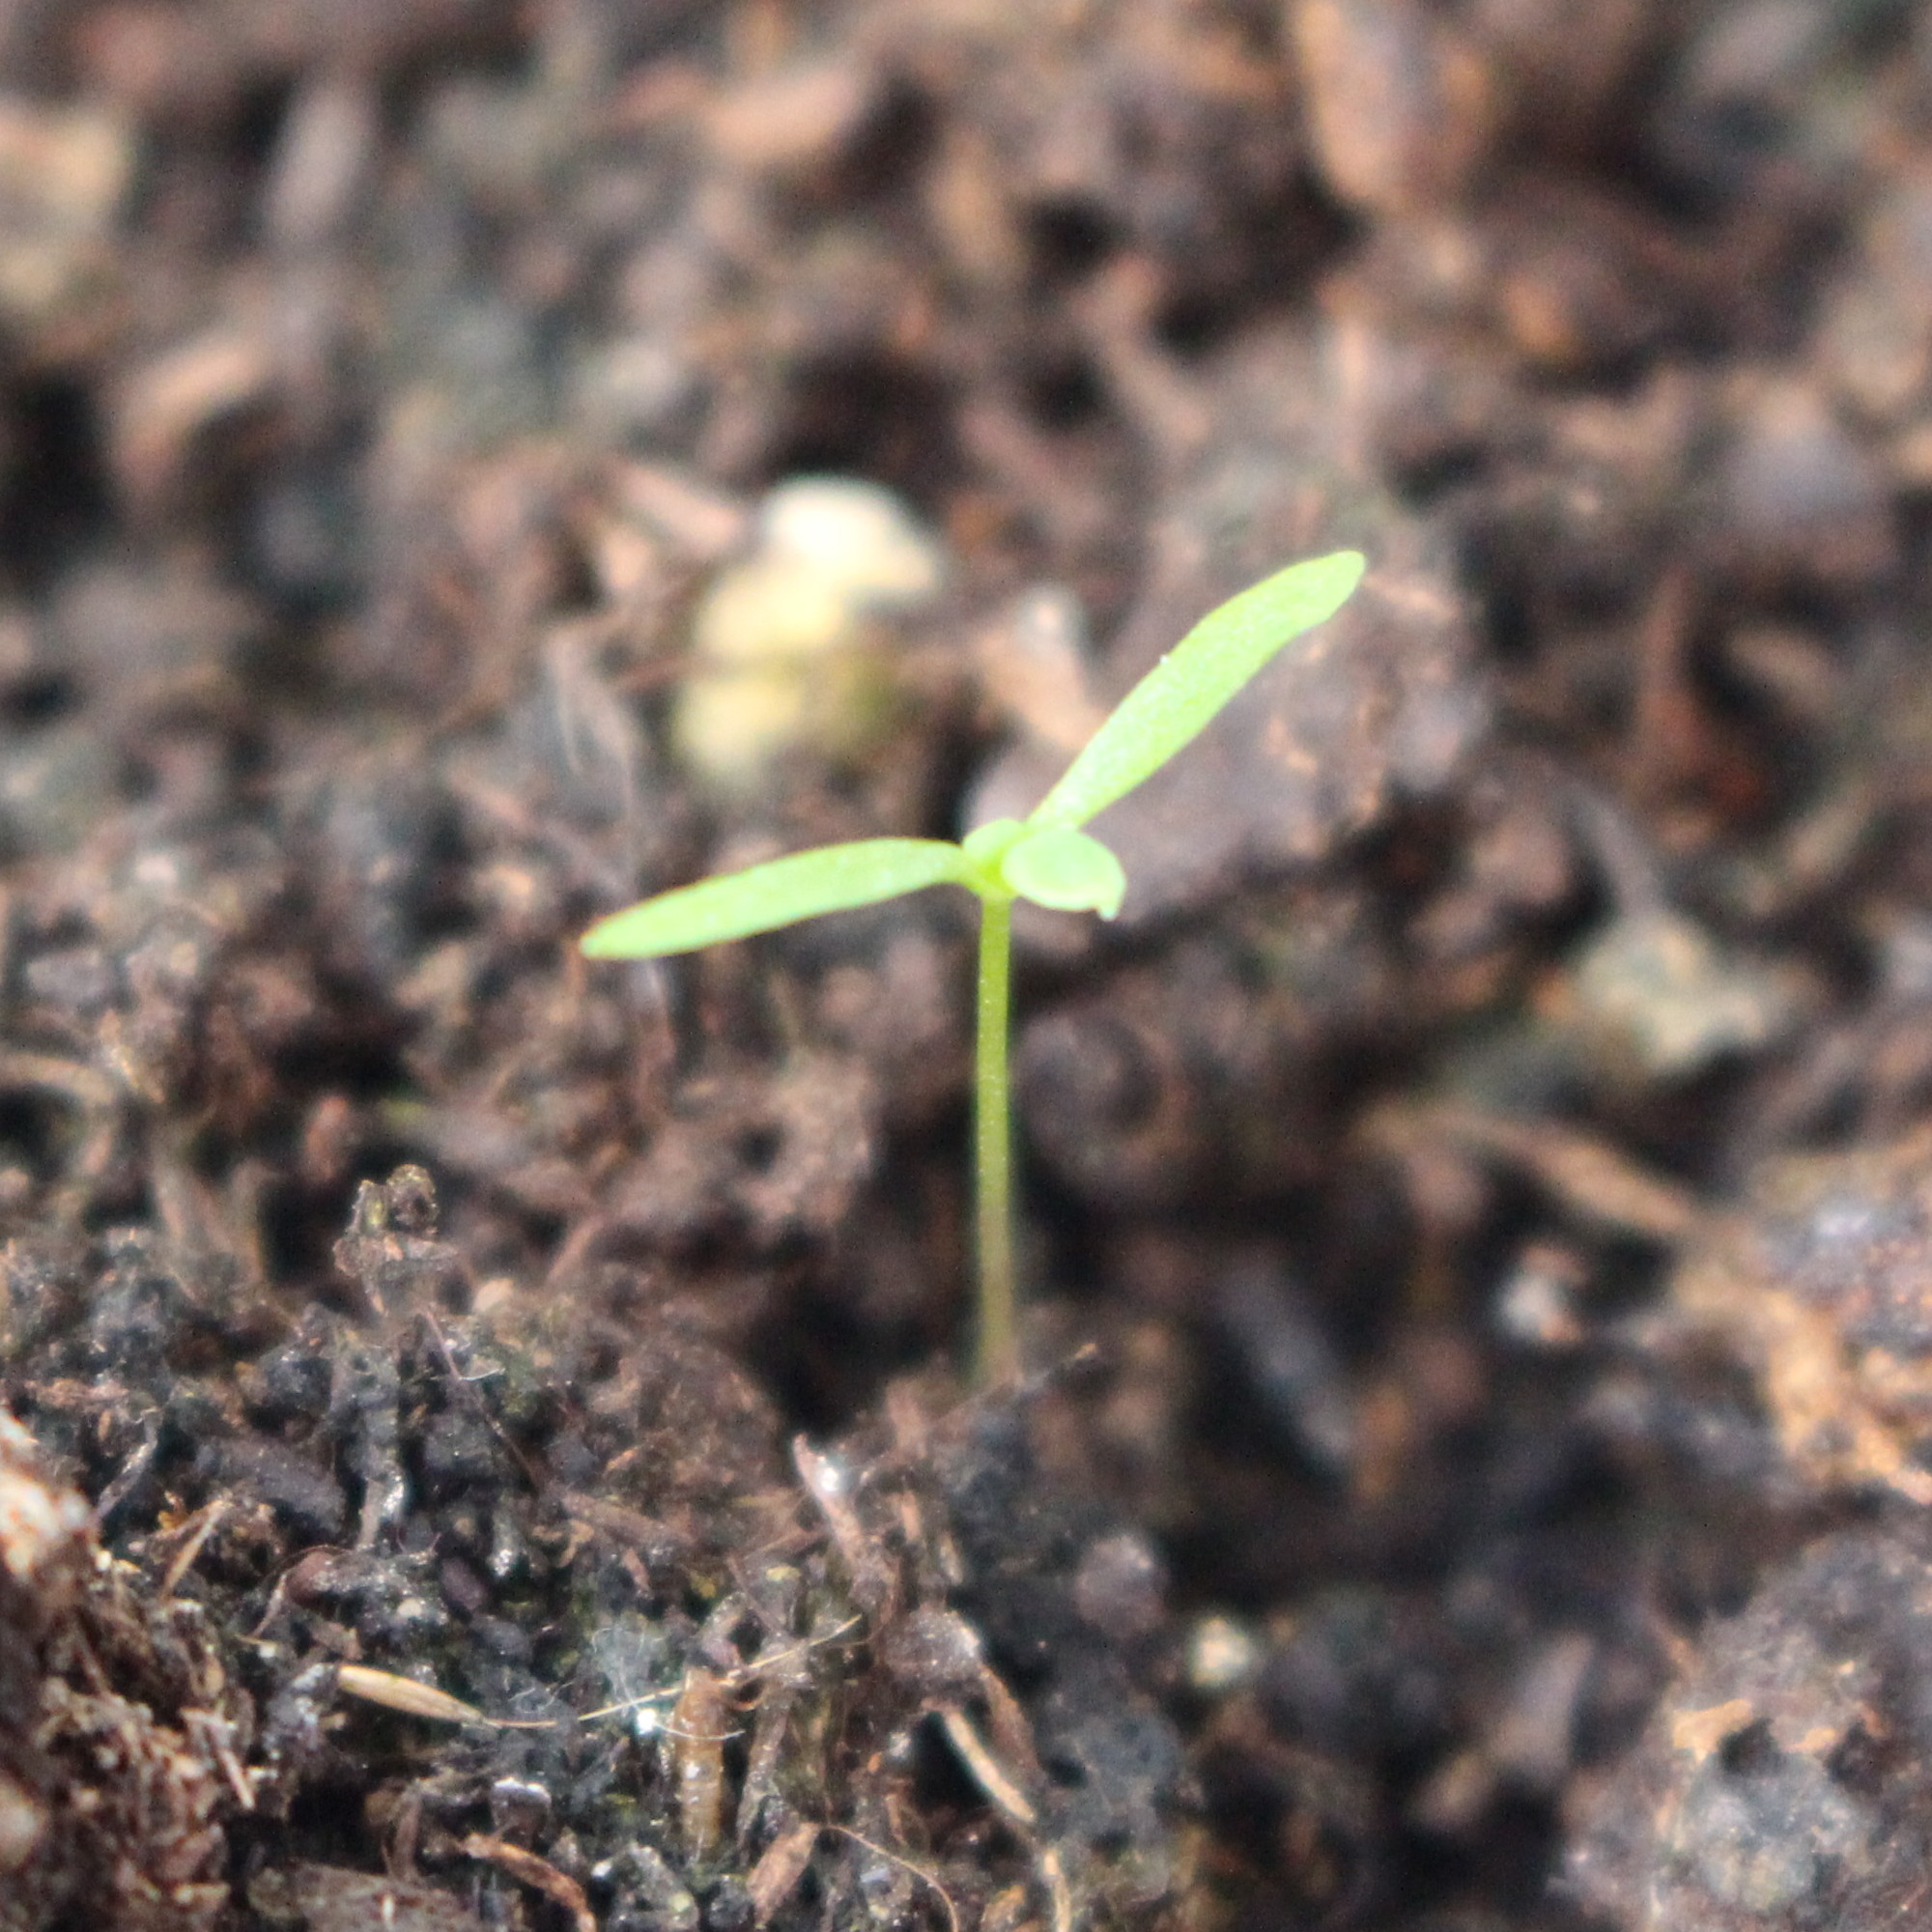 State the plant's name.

Papaver rhoeas
